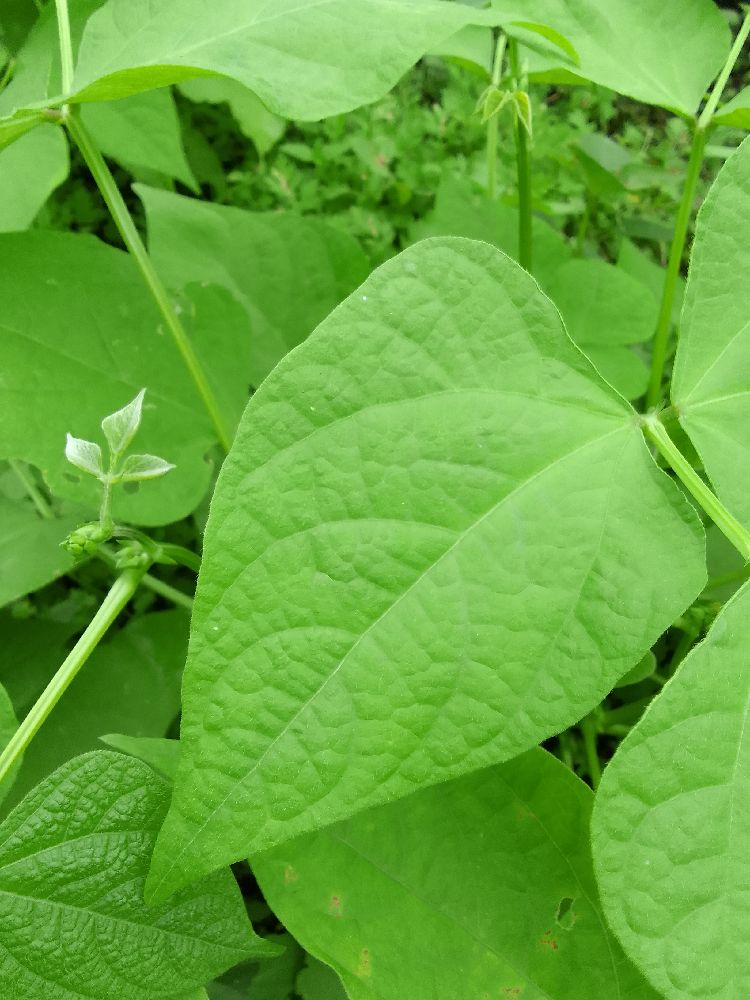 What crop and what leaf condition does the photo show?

common bean, healthy
